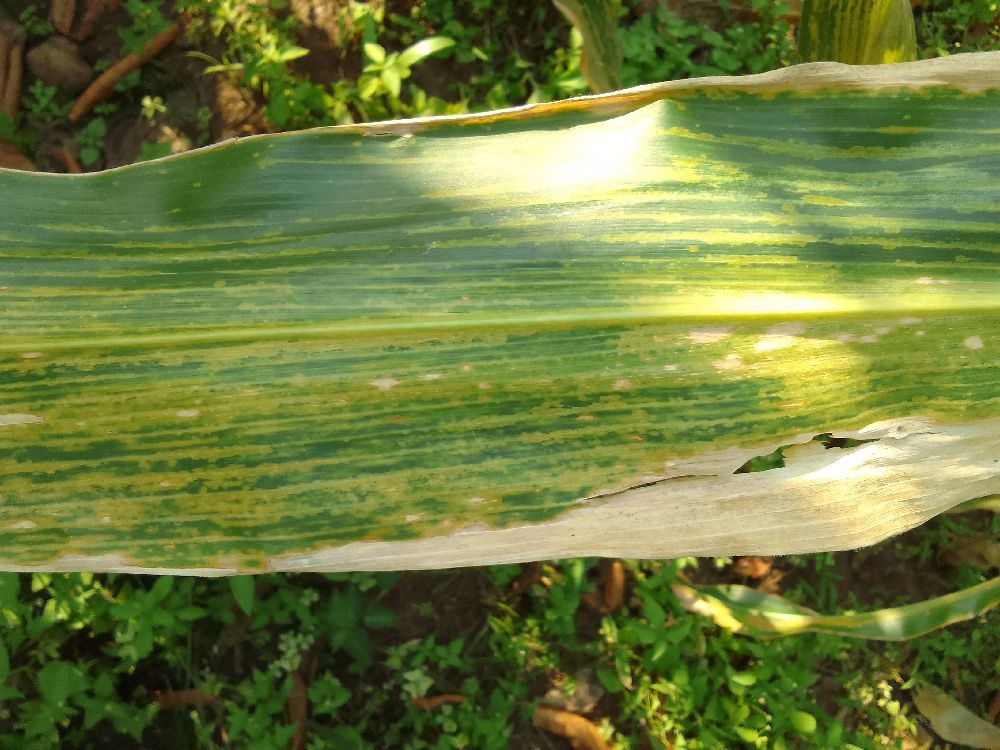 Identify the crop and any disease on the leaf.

maize, maize lethal necrosis
